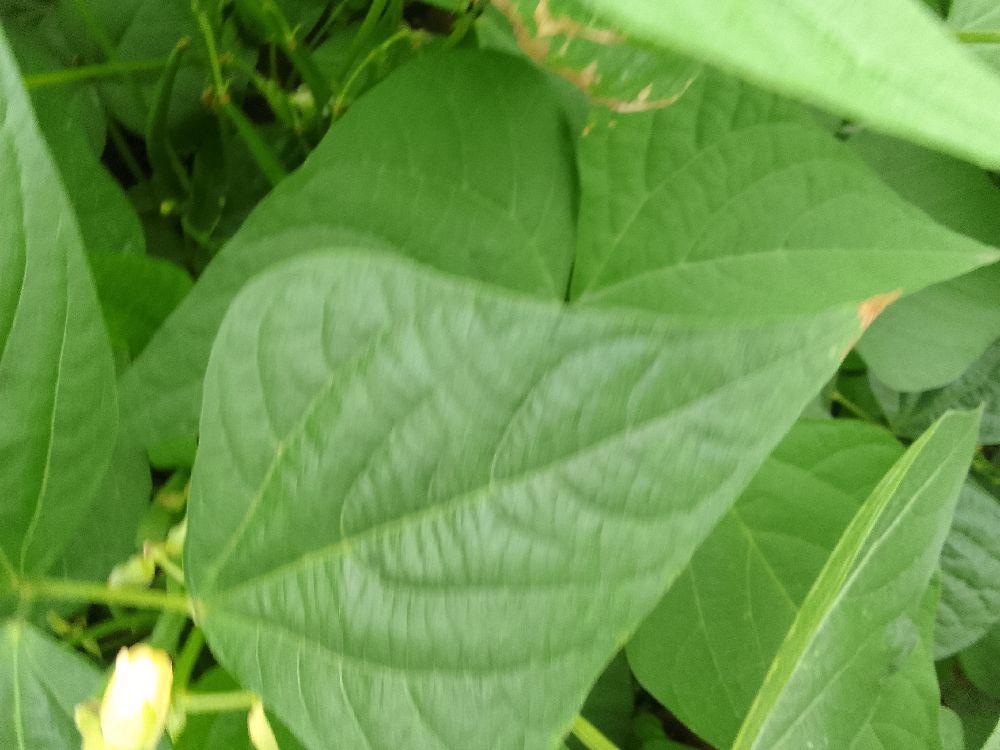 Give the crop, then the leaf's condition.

common bean, healthy
